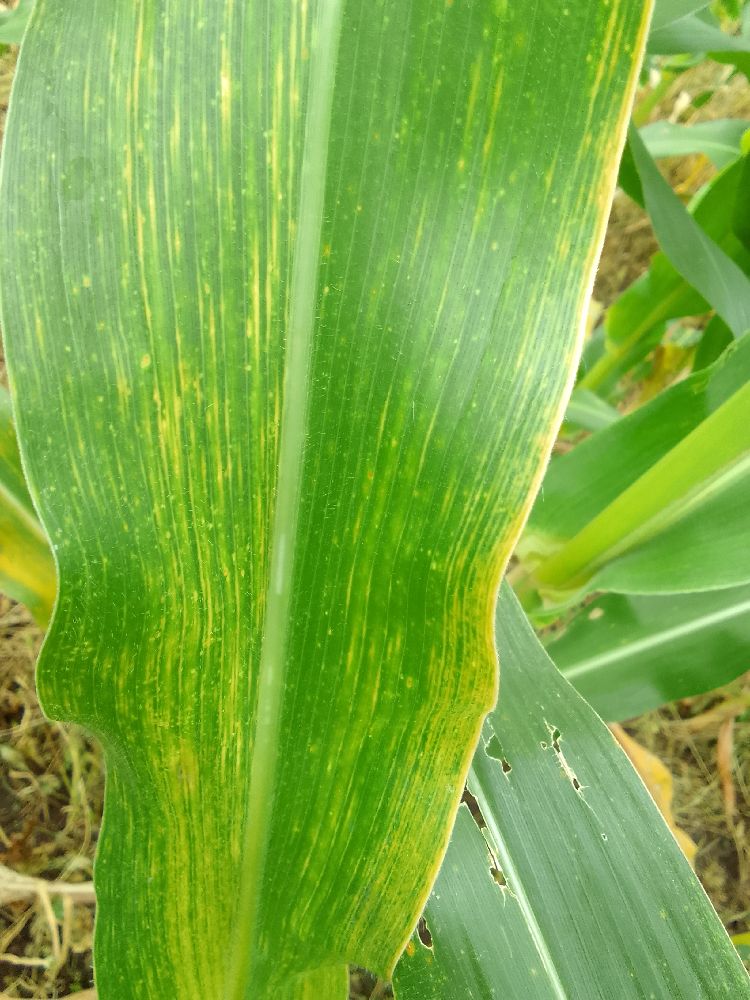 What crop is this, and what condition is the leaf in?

maize, maize lethal necrosis
